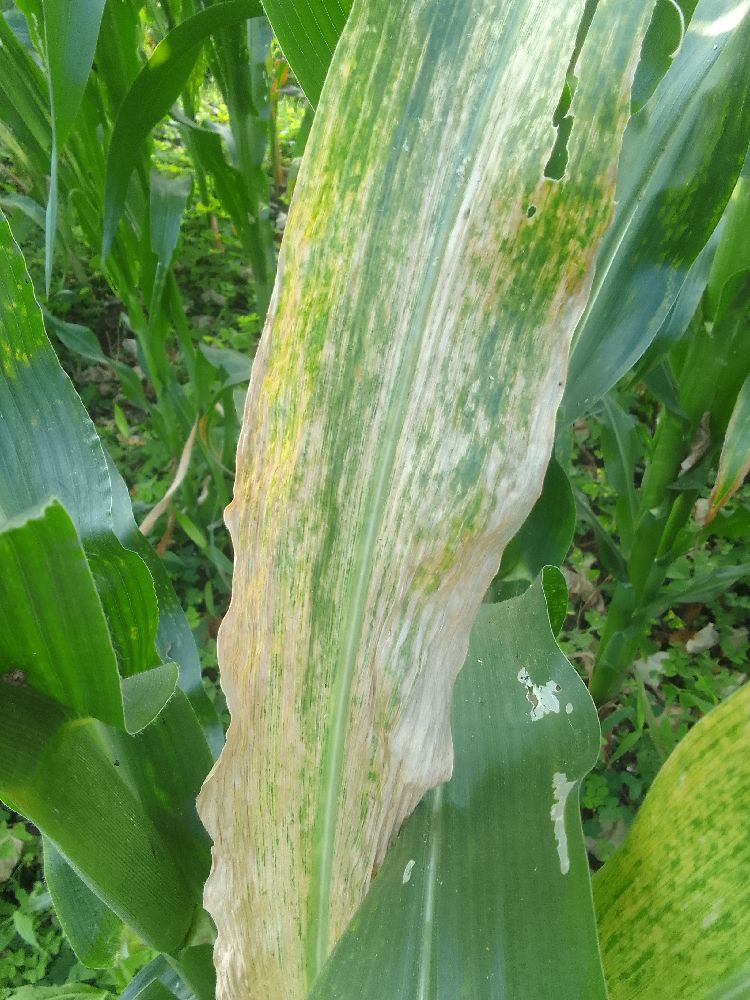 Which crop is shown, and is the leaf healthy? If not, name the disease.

maize, maize lethal necrosis
